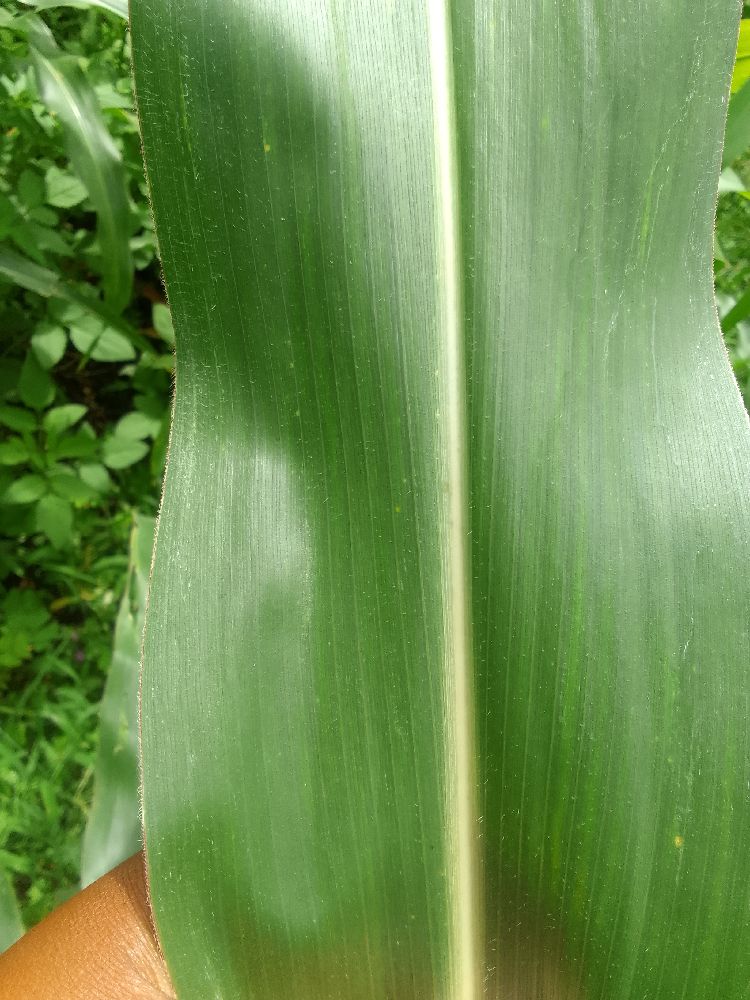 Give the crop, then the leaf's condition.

maize, healthy
